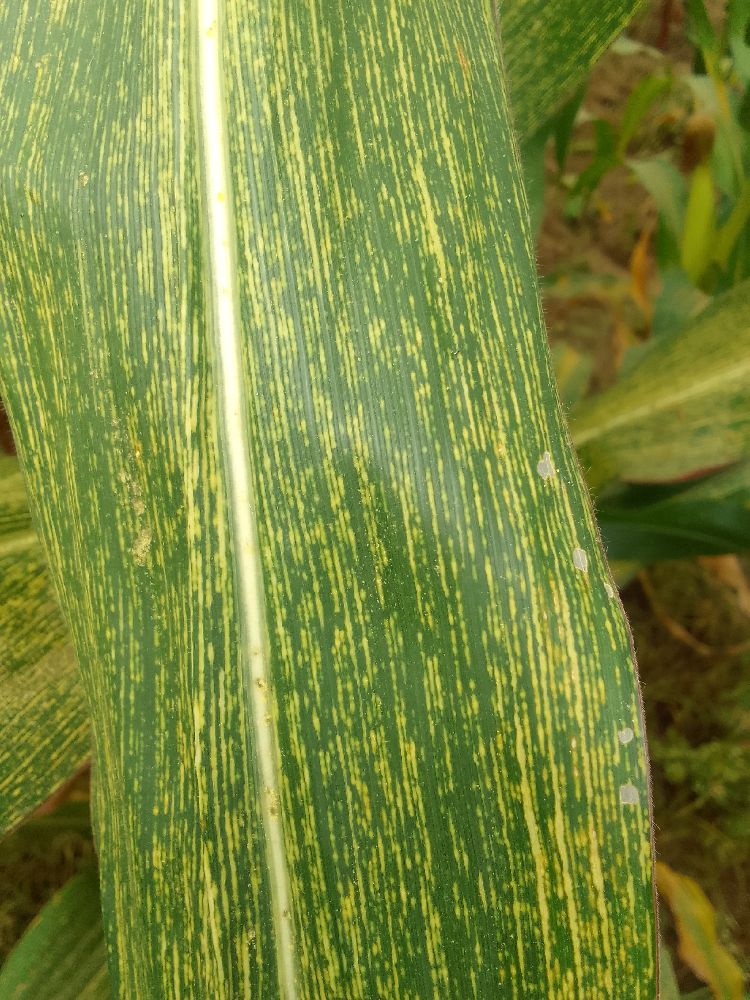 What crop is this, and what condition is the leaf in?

maize, maize streak virus
